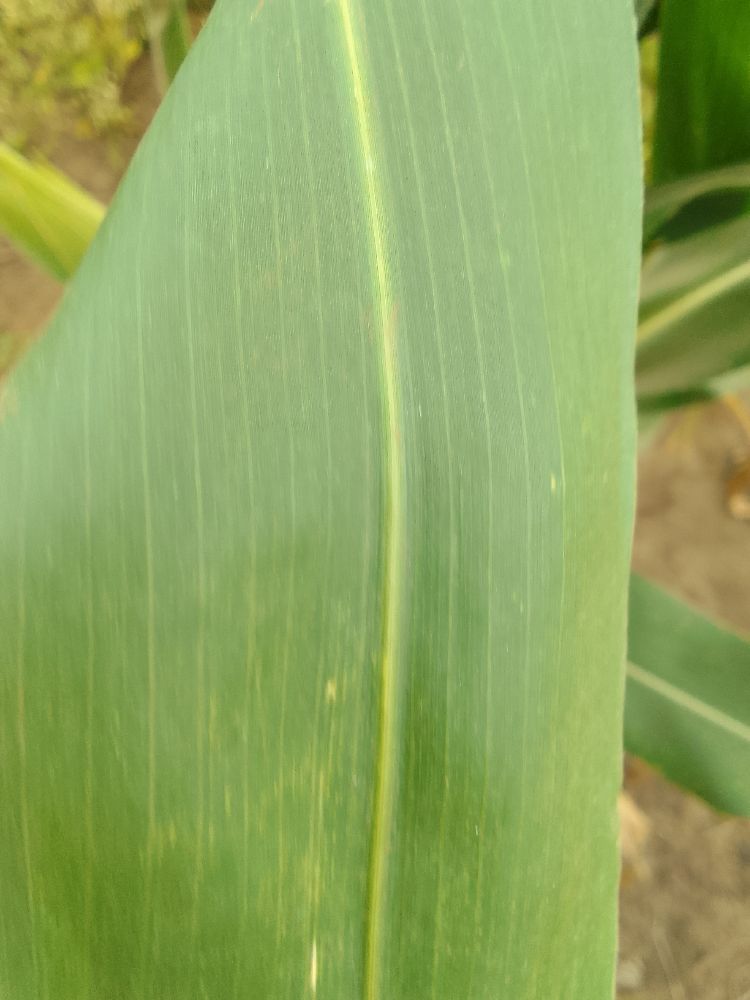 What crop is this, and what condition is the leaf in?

maize, healthy
